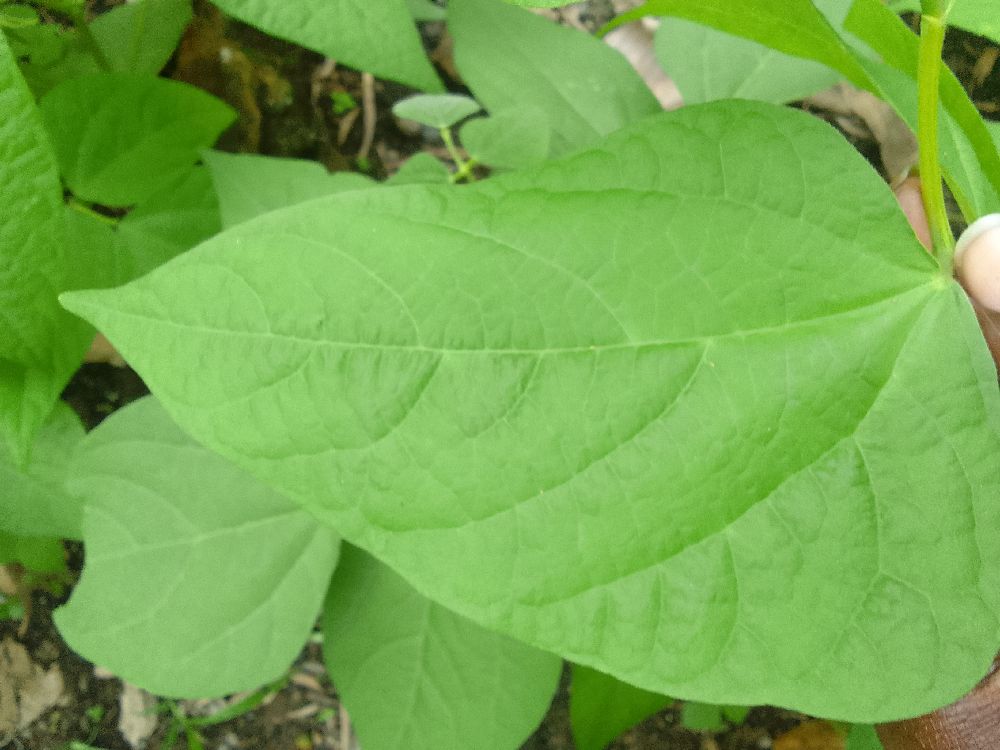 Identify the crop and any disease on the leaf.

common bean, healthy
